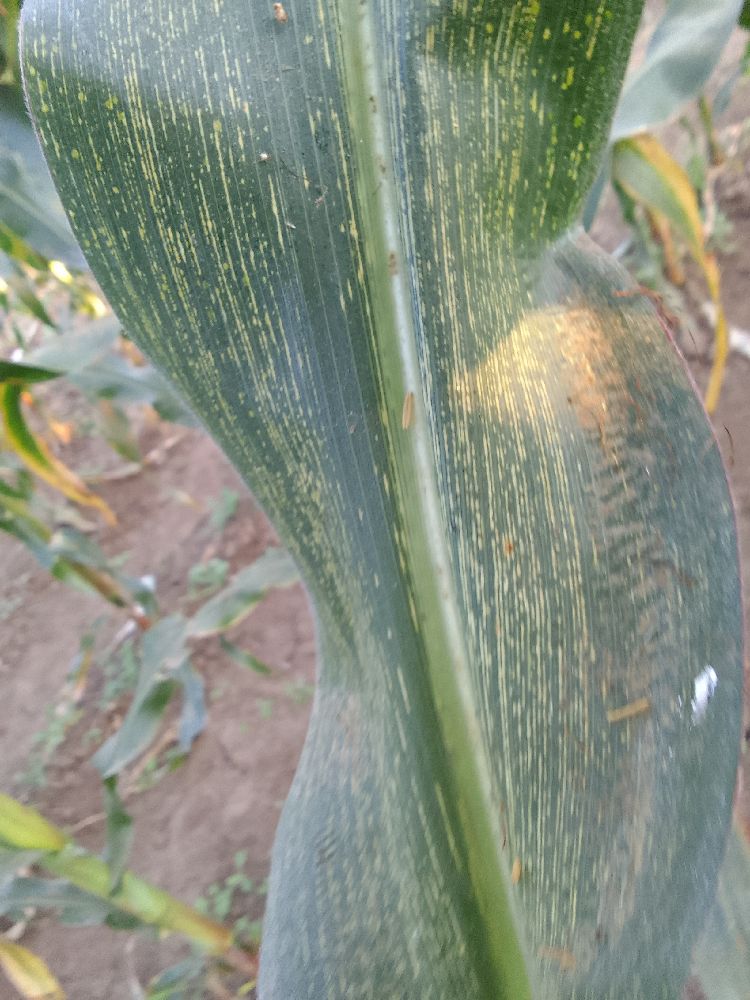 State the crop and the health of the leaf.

maize, maize streak virus
